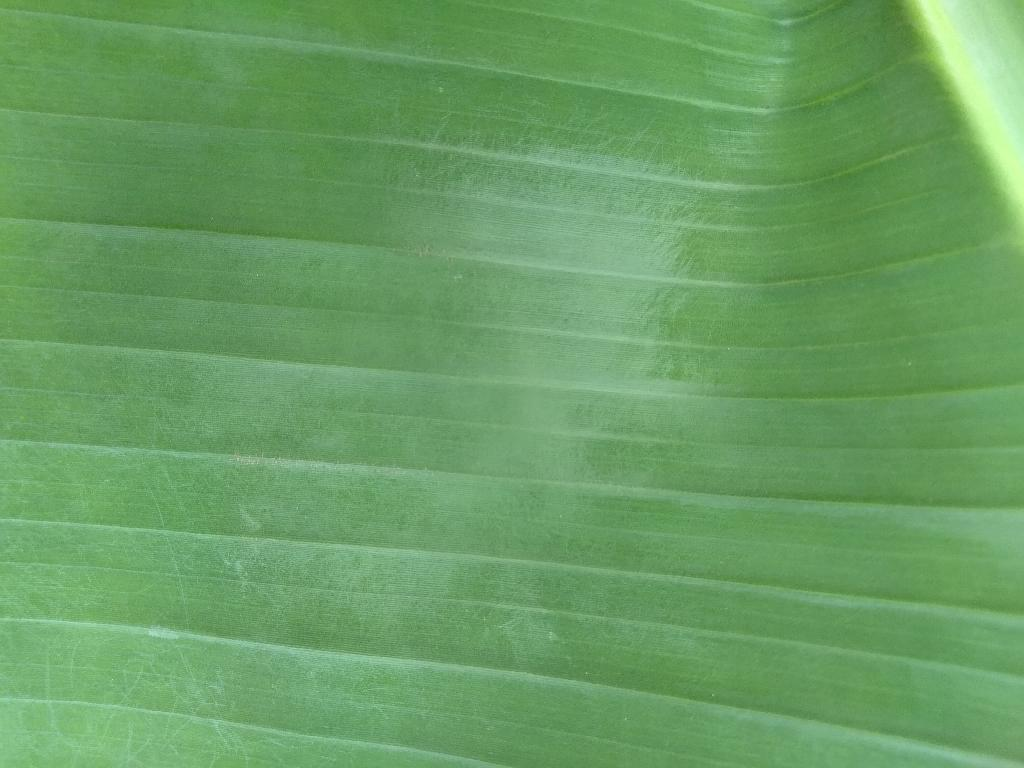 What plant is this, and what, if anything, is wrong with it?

banana, healthy
